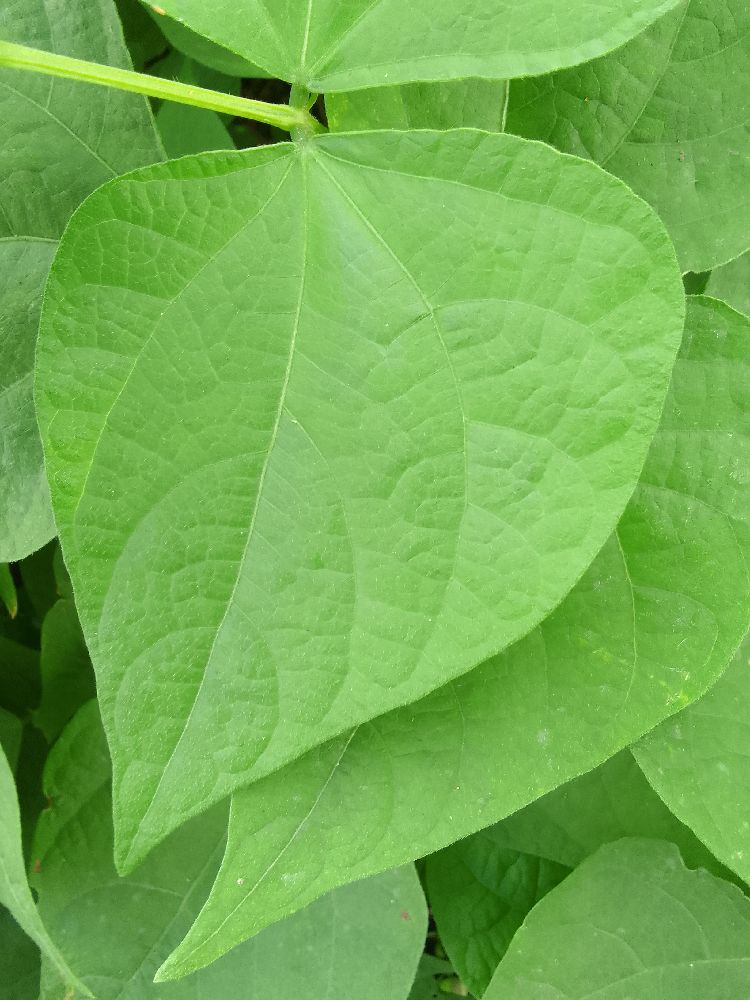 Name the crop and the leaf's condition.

common bean, healthy
